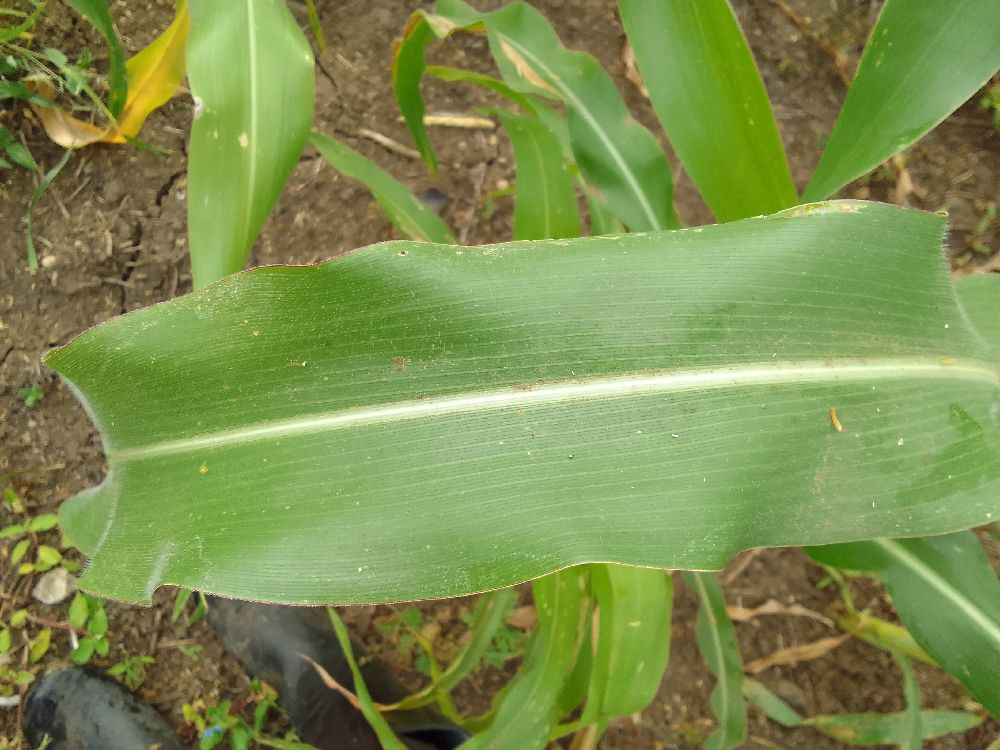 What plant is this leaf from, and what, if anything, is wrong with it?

maize, healthy
